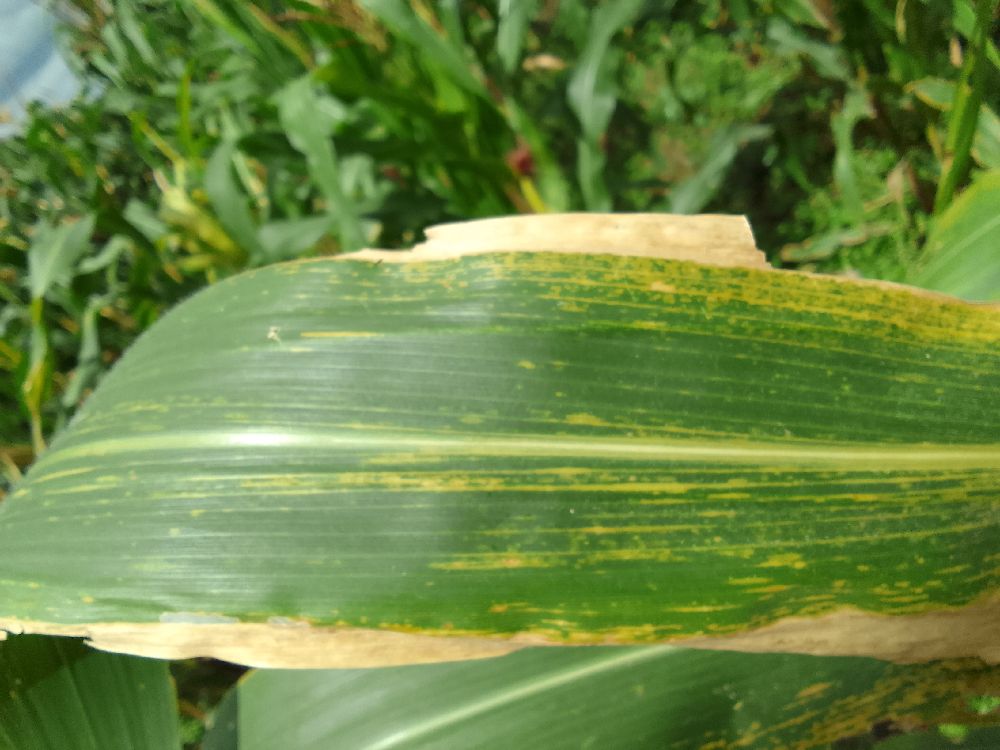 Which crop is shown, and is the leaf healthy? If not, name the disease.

maize, healthy
